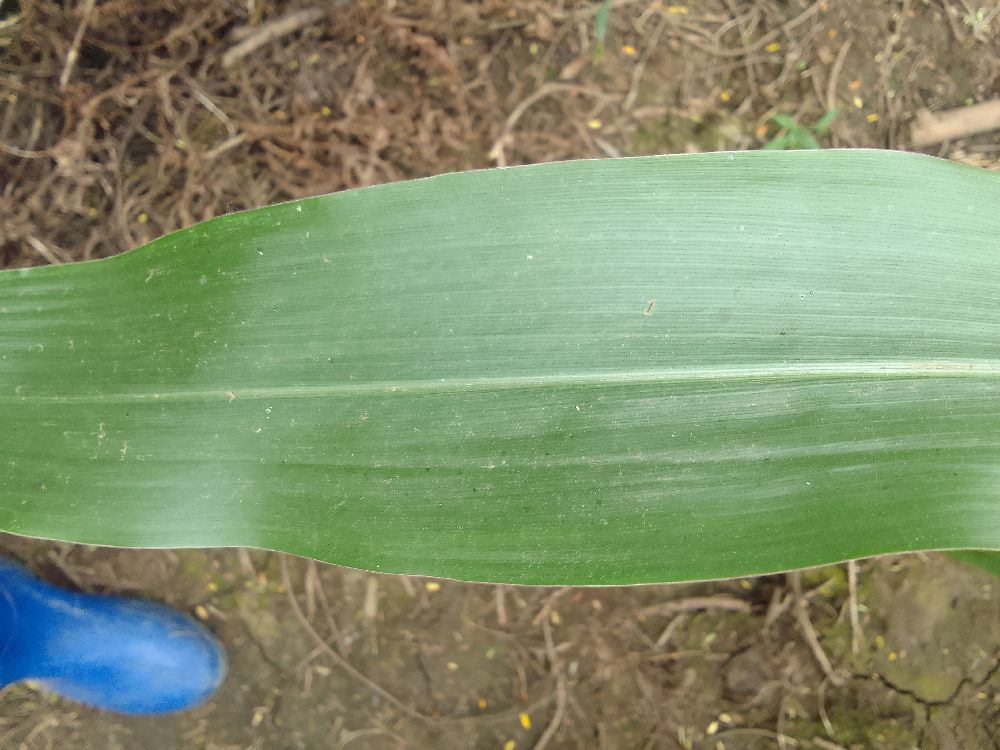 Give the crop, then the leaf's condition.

maize, healthy
